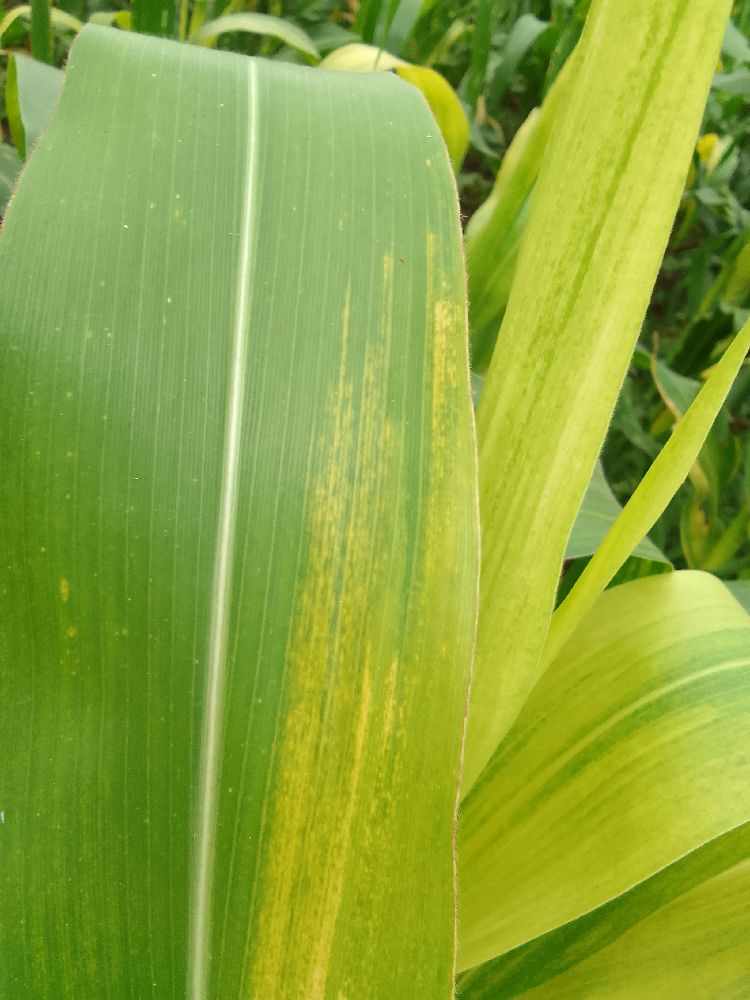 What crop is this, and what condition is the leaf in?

maize, maize lethal necrosis
